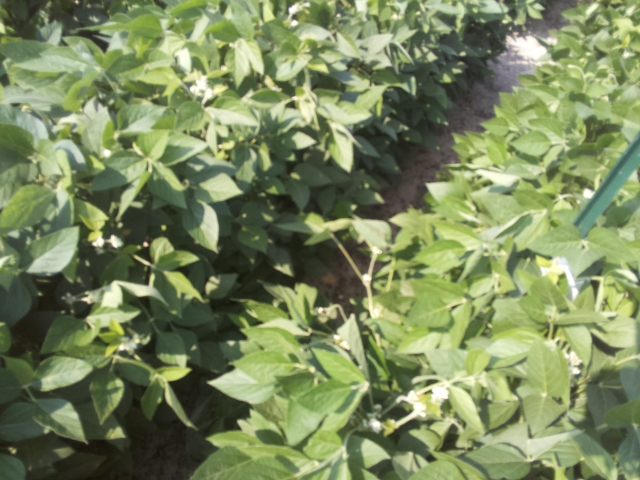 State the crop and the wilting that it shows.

soybean, leaves with no wilting
